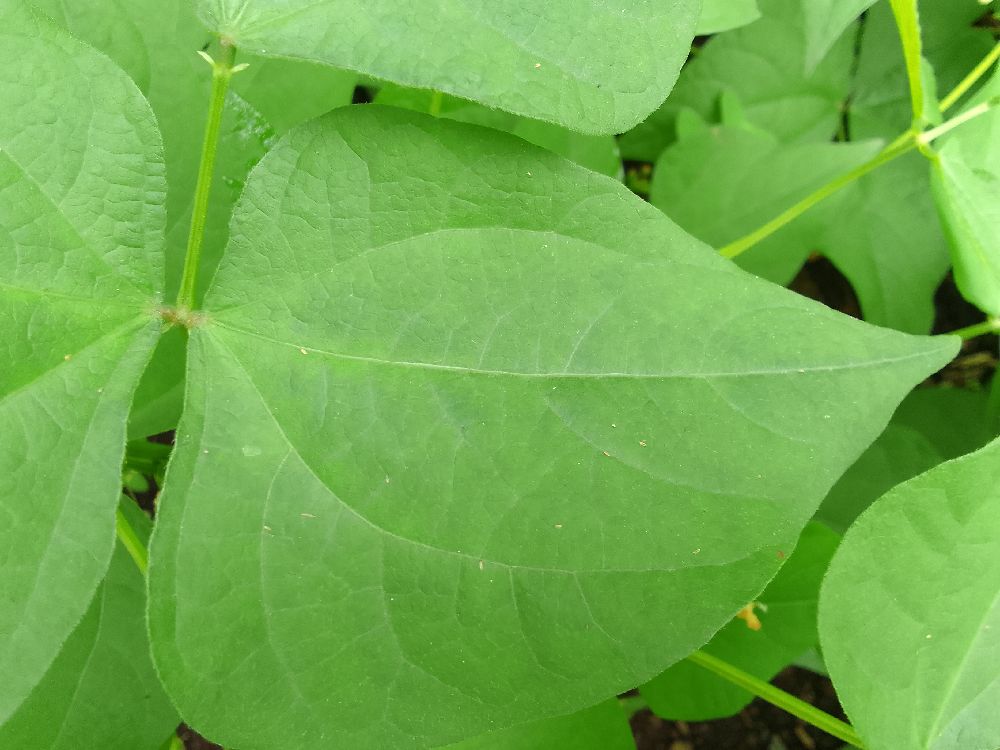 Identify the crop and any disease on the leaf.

common bean, healthy
